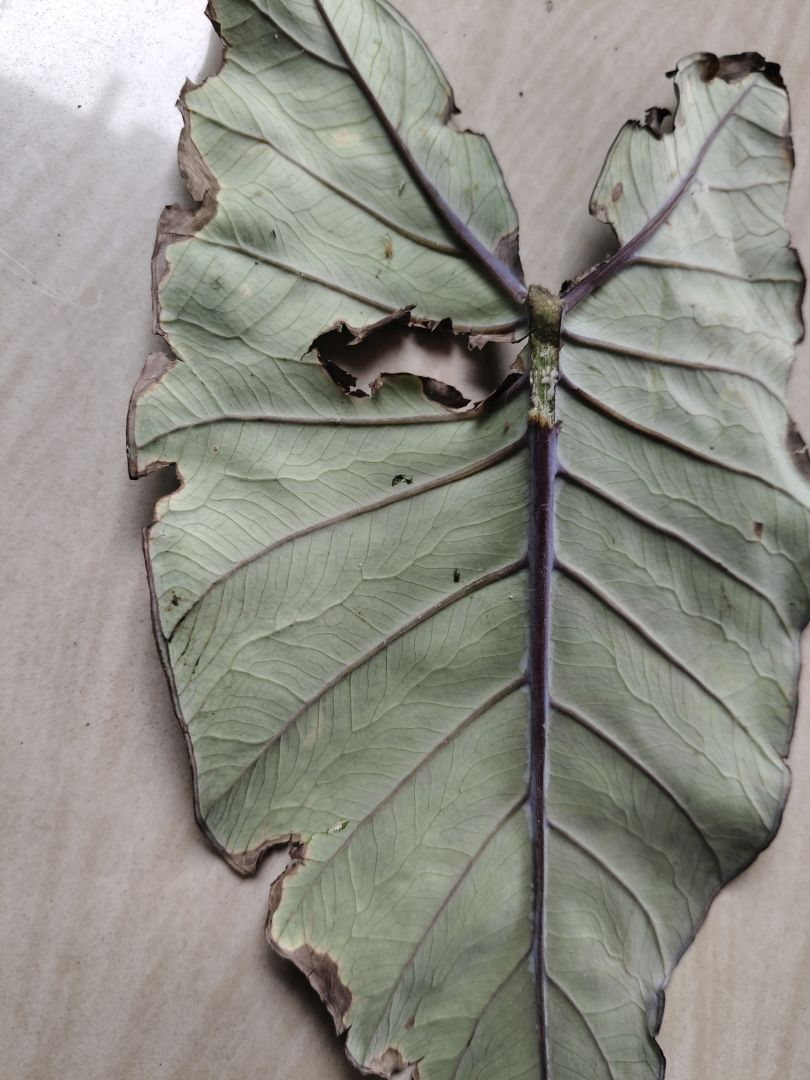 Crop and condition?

taro, leaf blight
